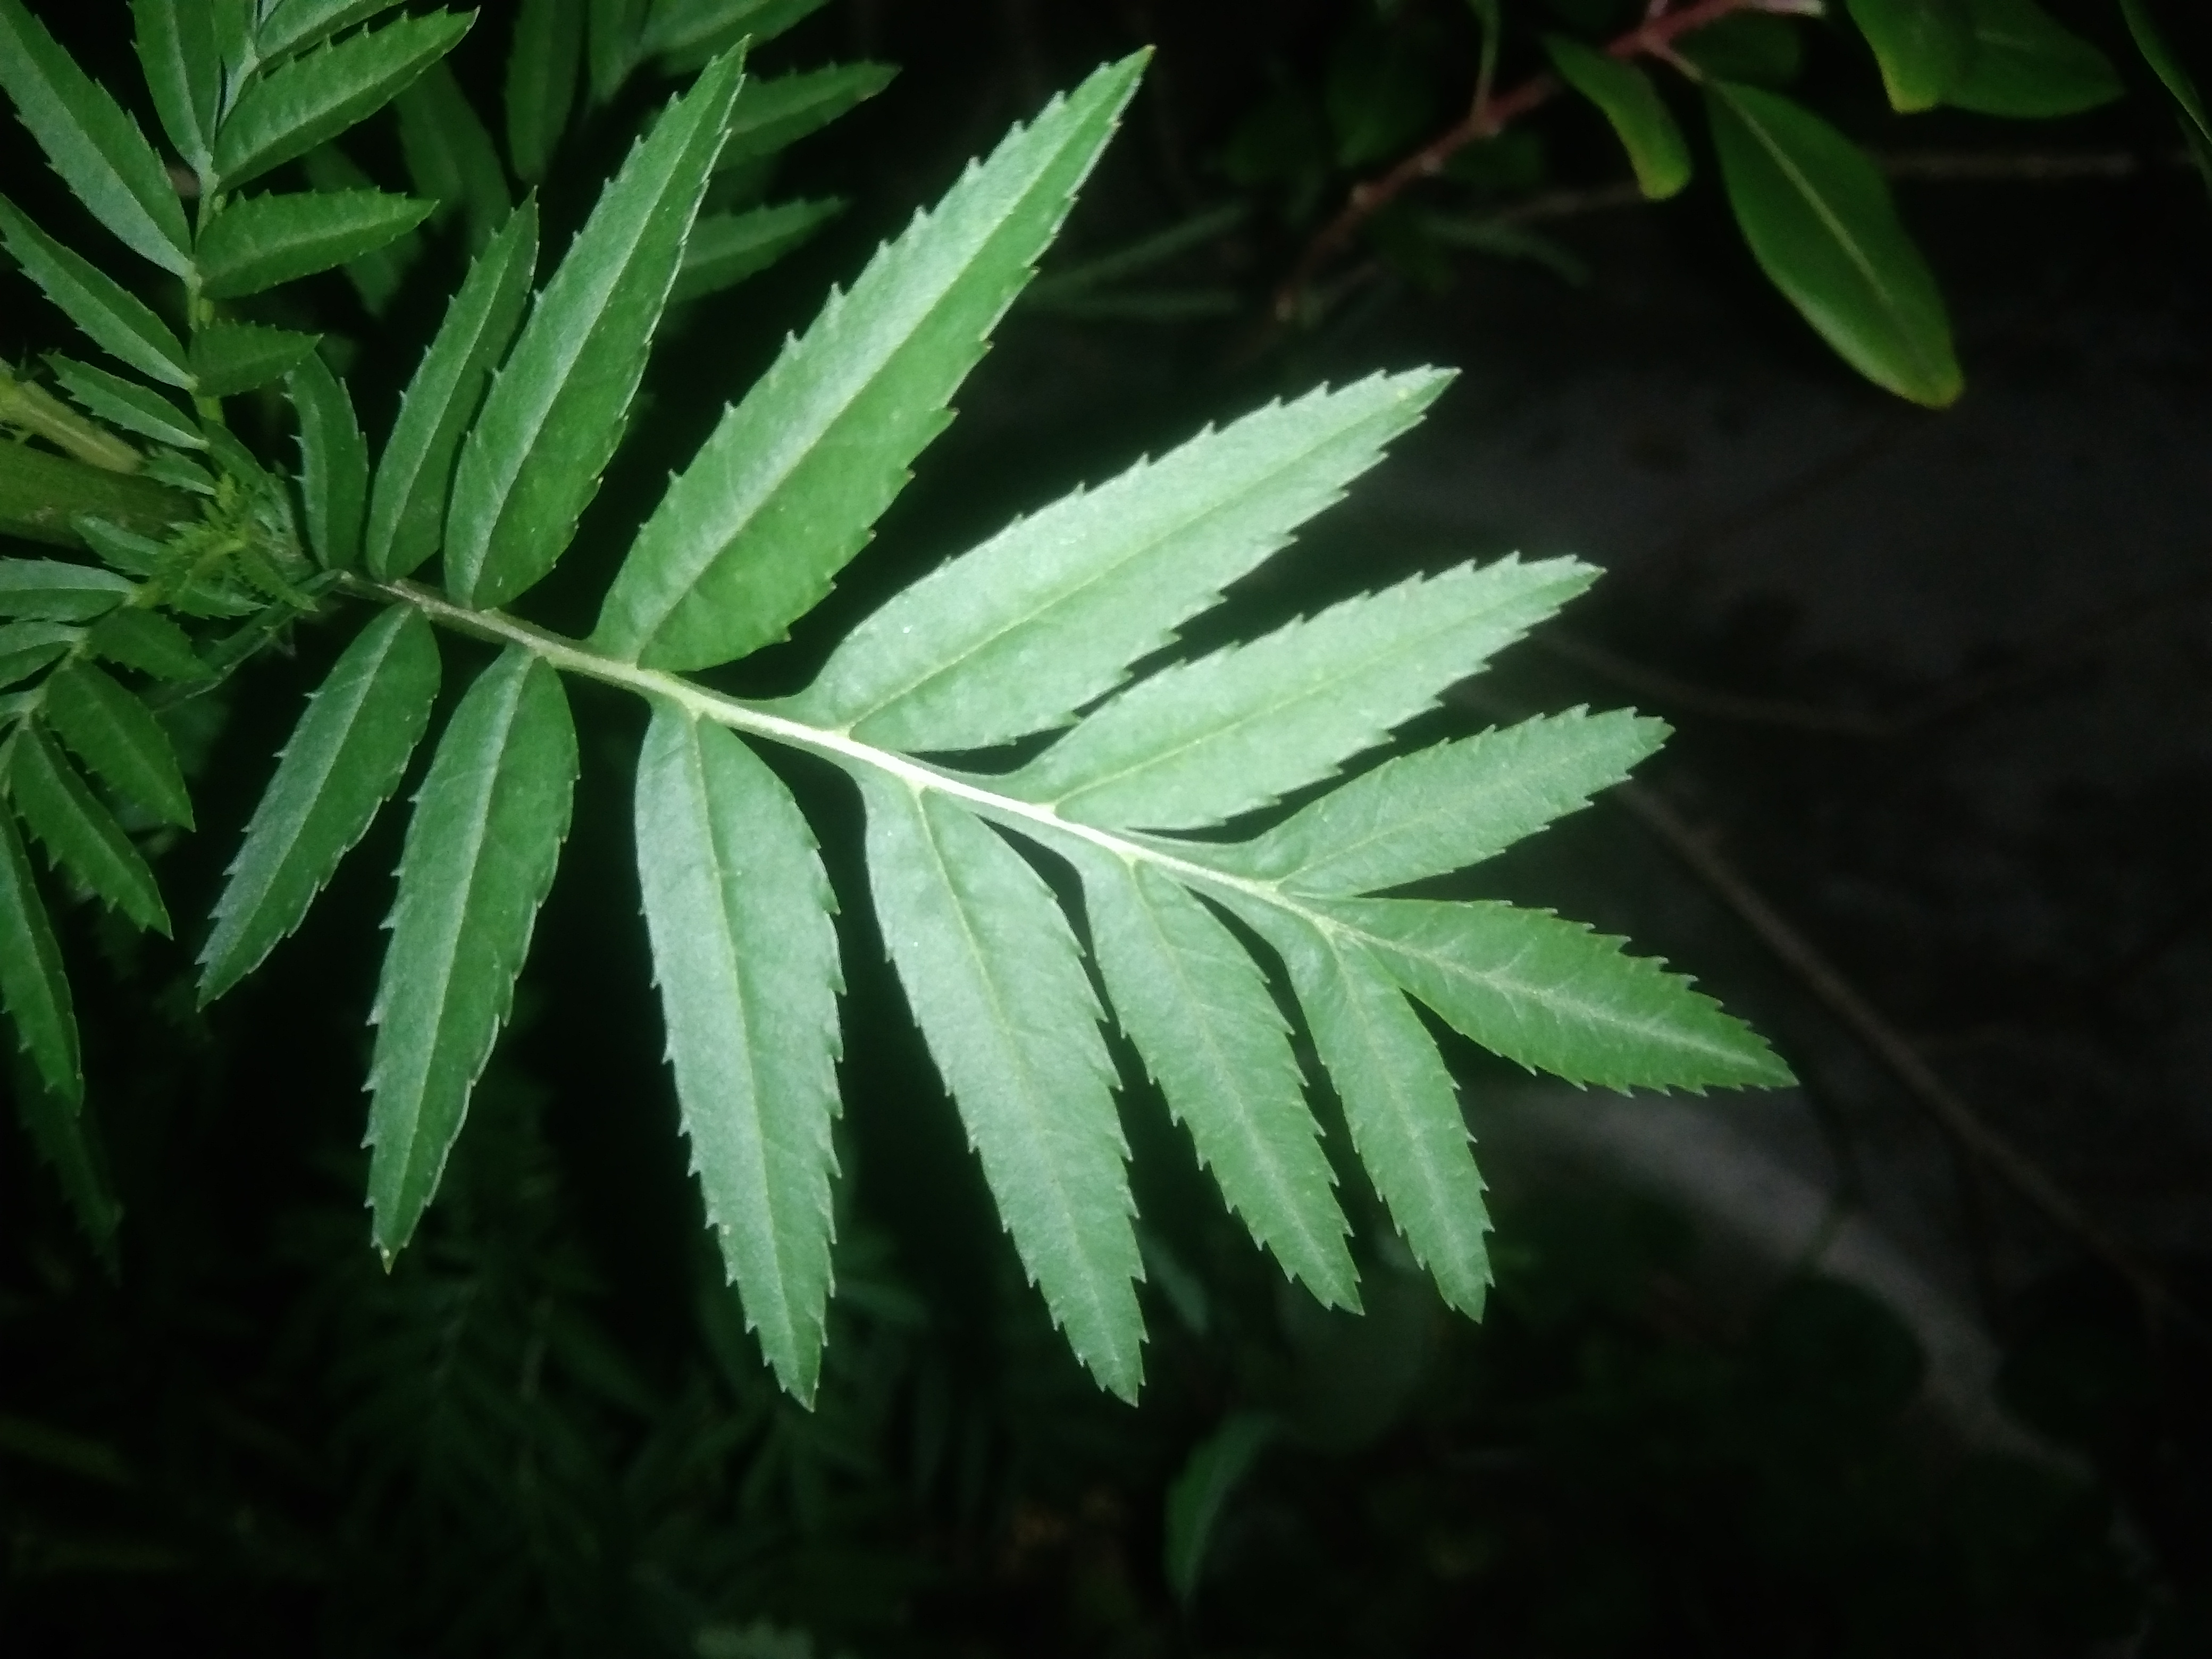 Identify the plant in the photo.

marigold
